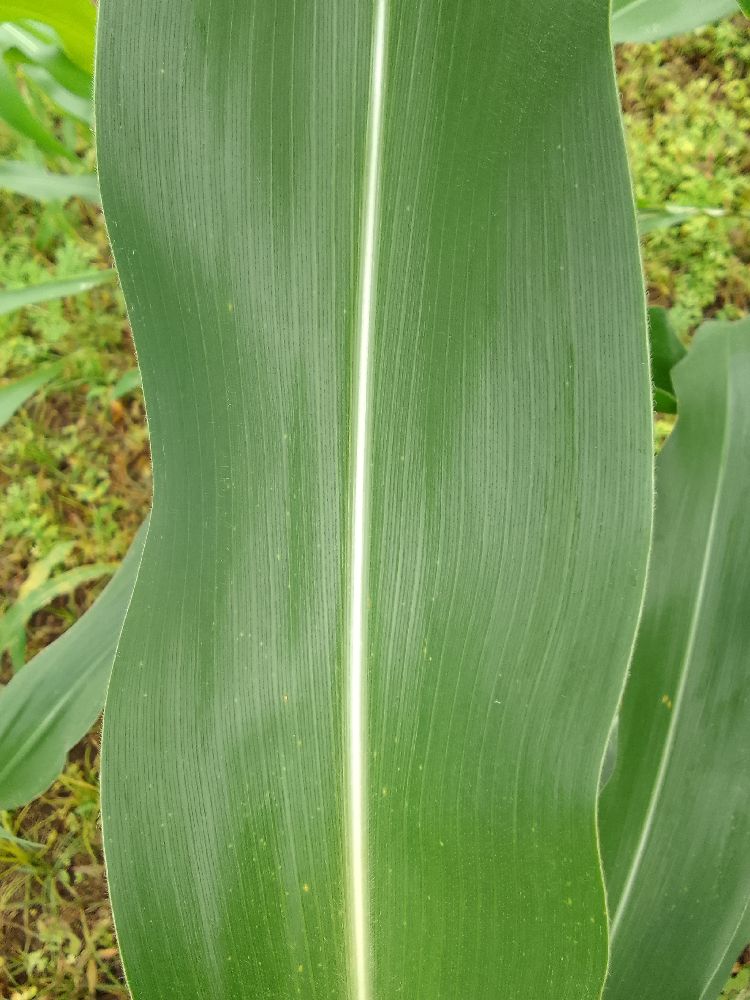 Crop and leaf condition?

maize, healthy
